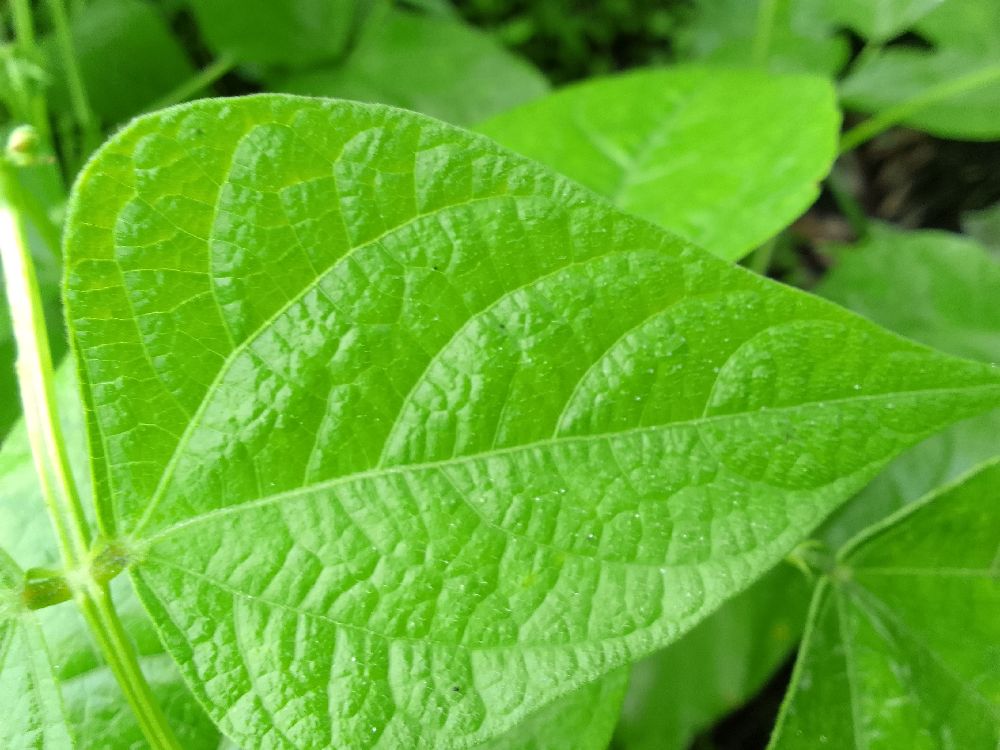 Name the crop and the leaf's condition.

common bean, healthy
